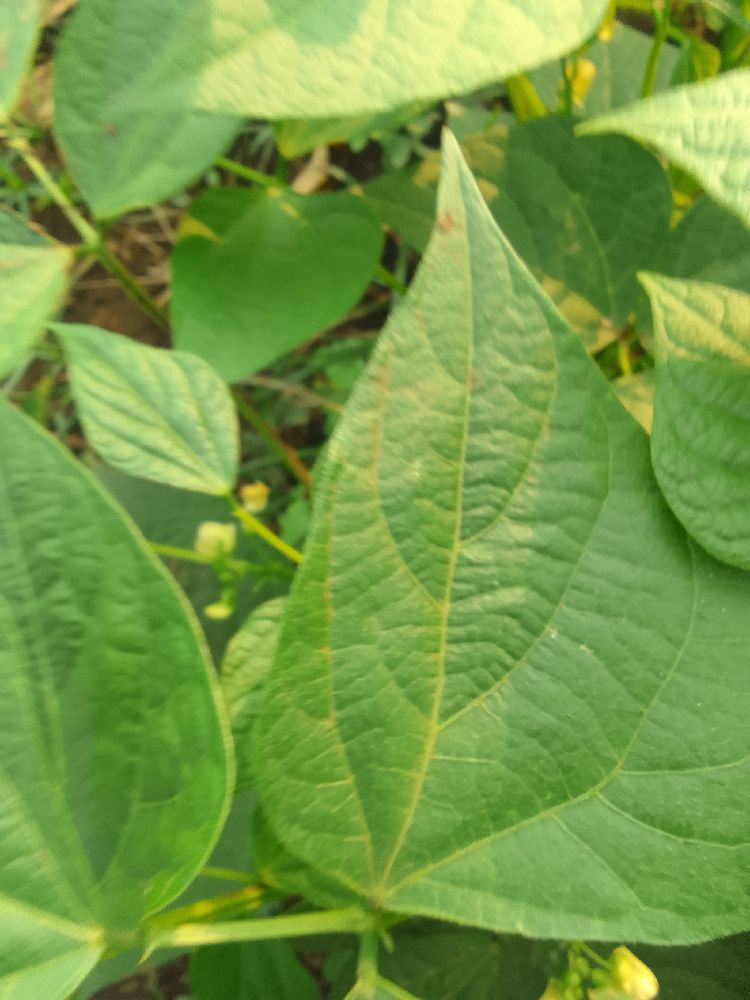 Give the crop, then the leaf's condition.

common bean, healthy
